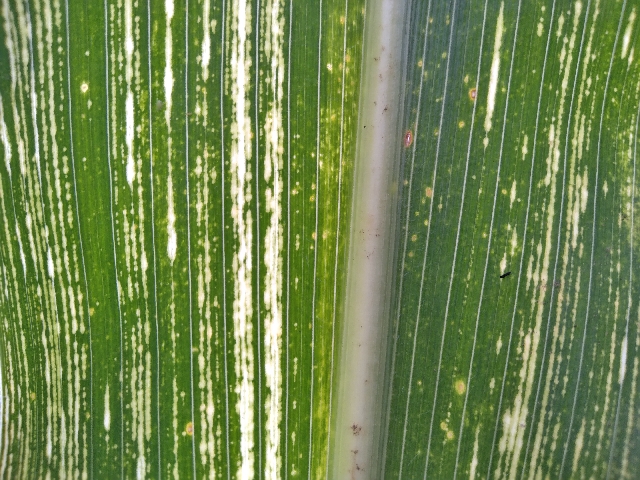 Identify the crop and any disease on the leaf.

maize, maize streak virus
